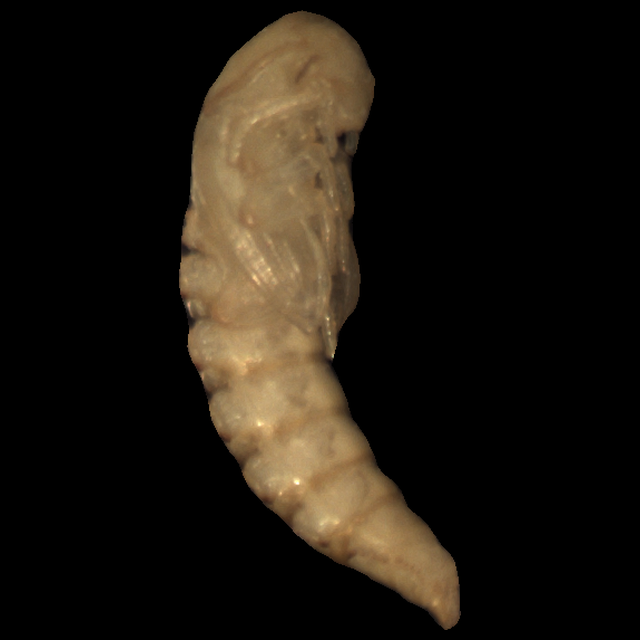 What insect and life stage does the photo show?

mealworm pupa
